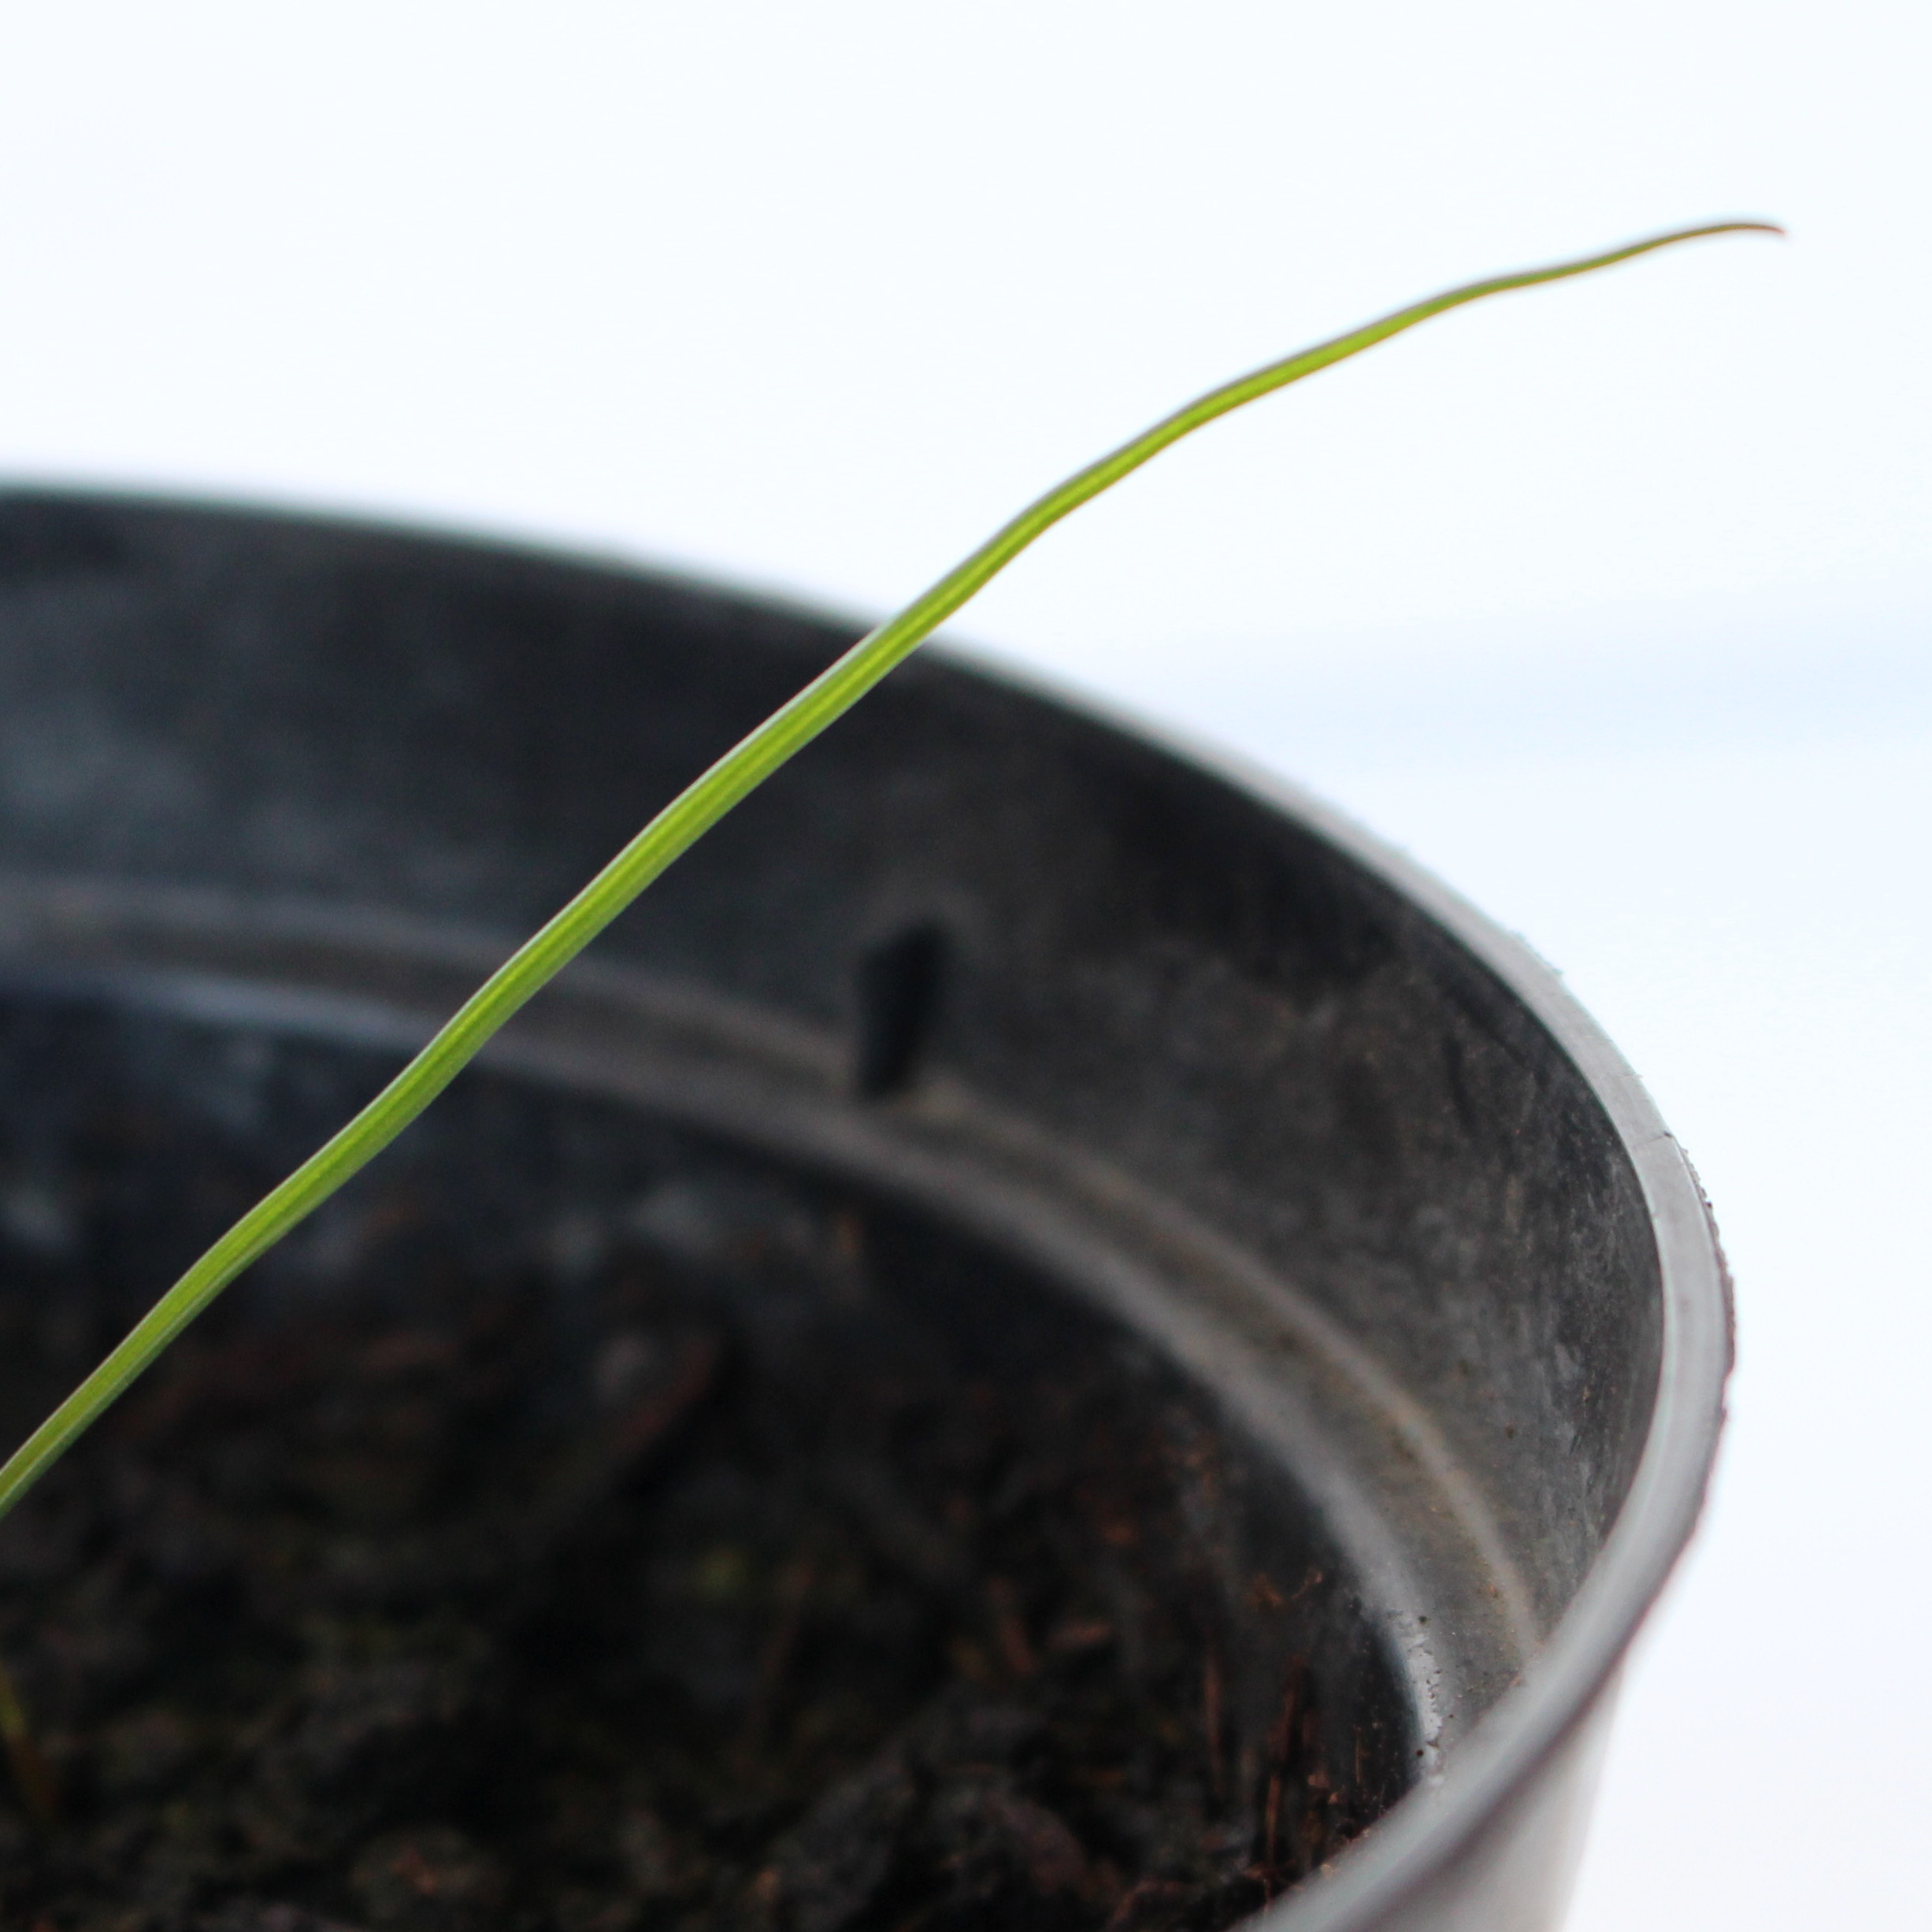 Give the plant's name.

Lolium multiflorum
